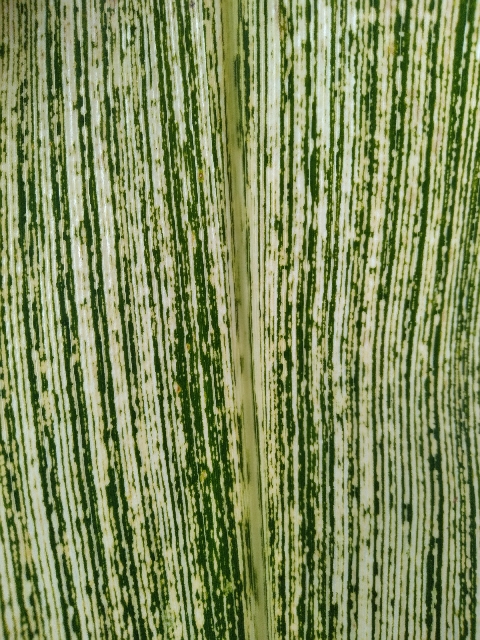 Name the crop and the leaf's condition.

maize, maize streak virus
